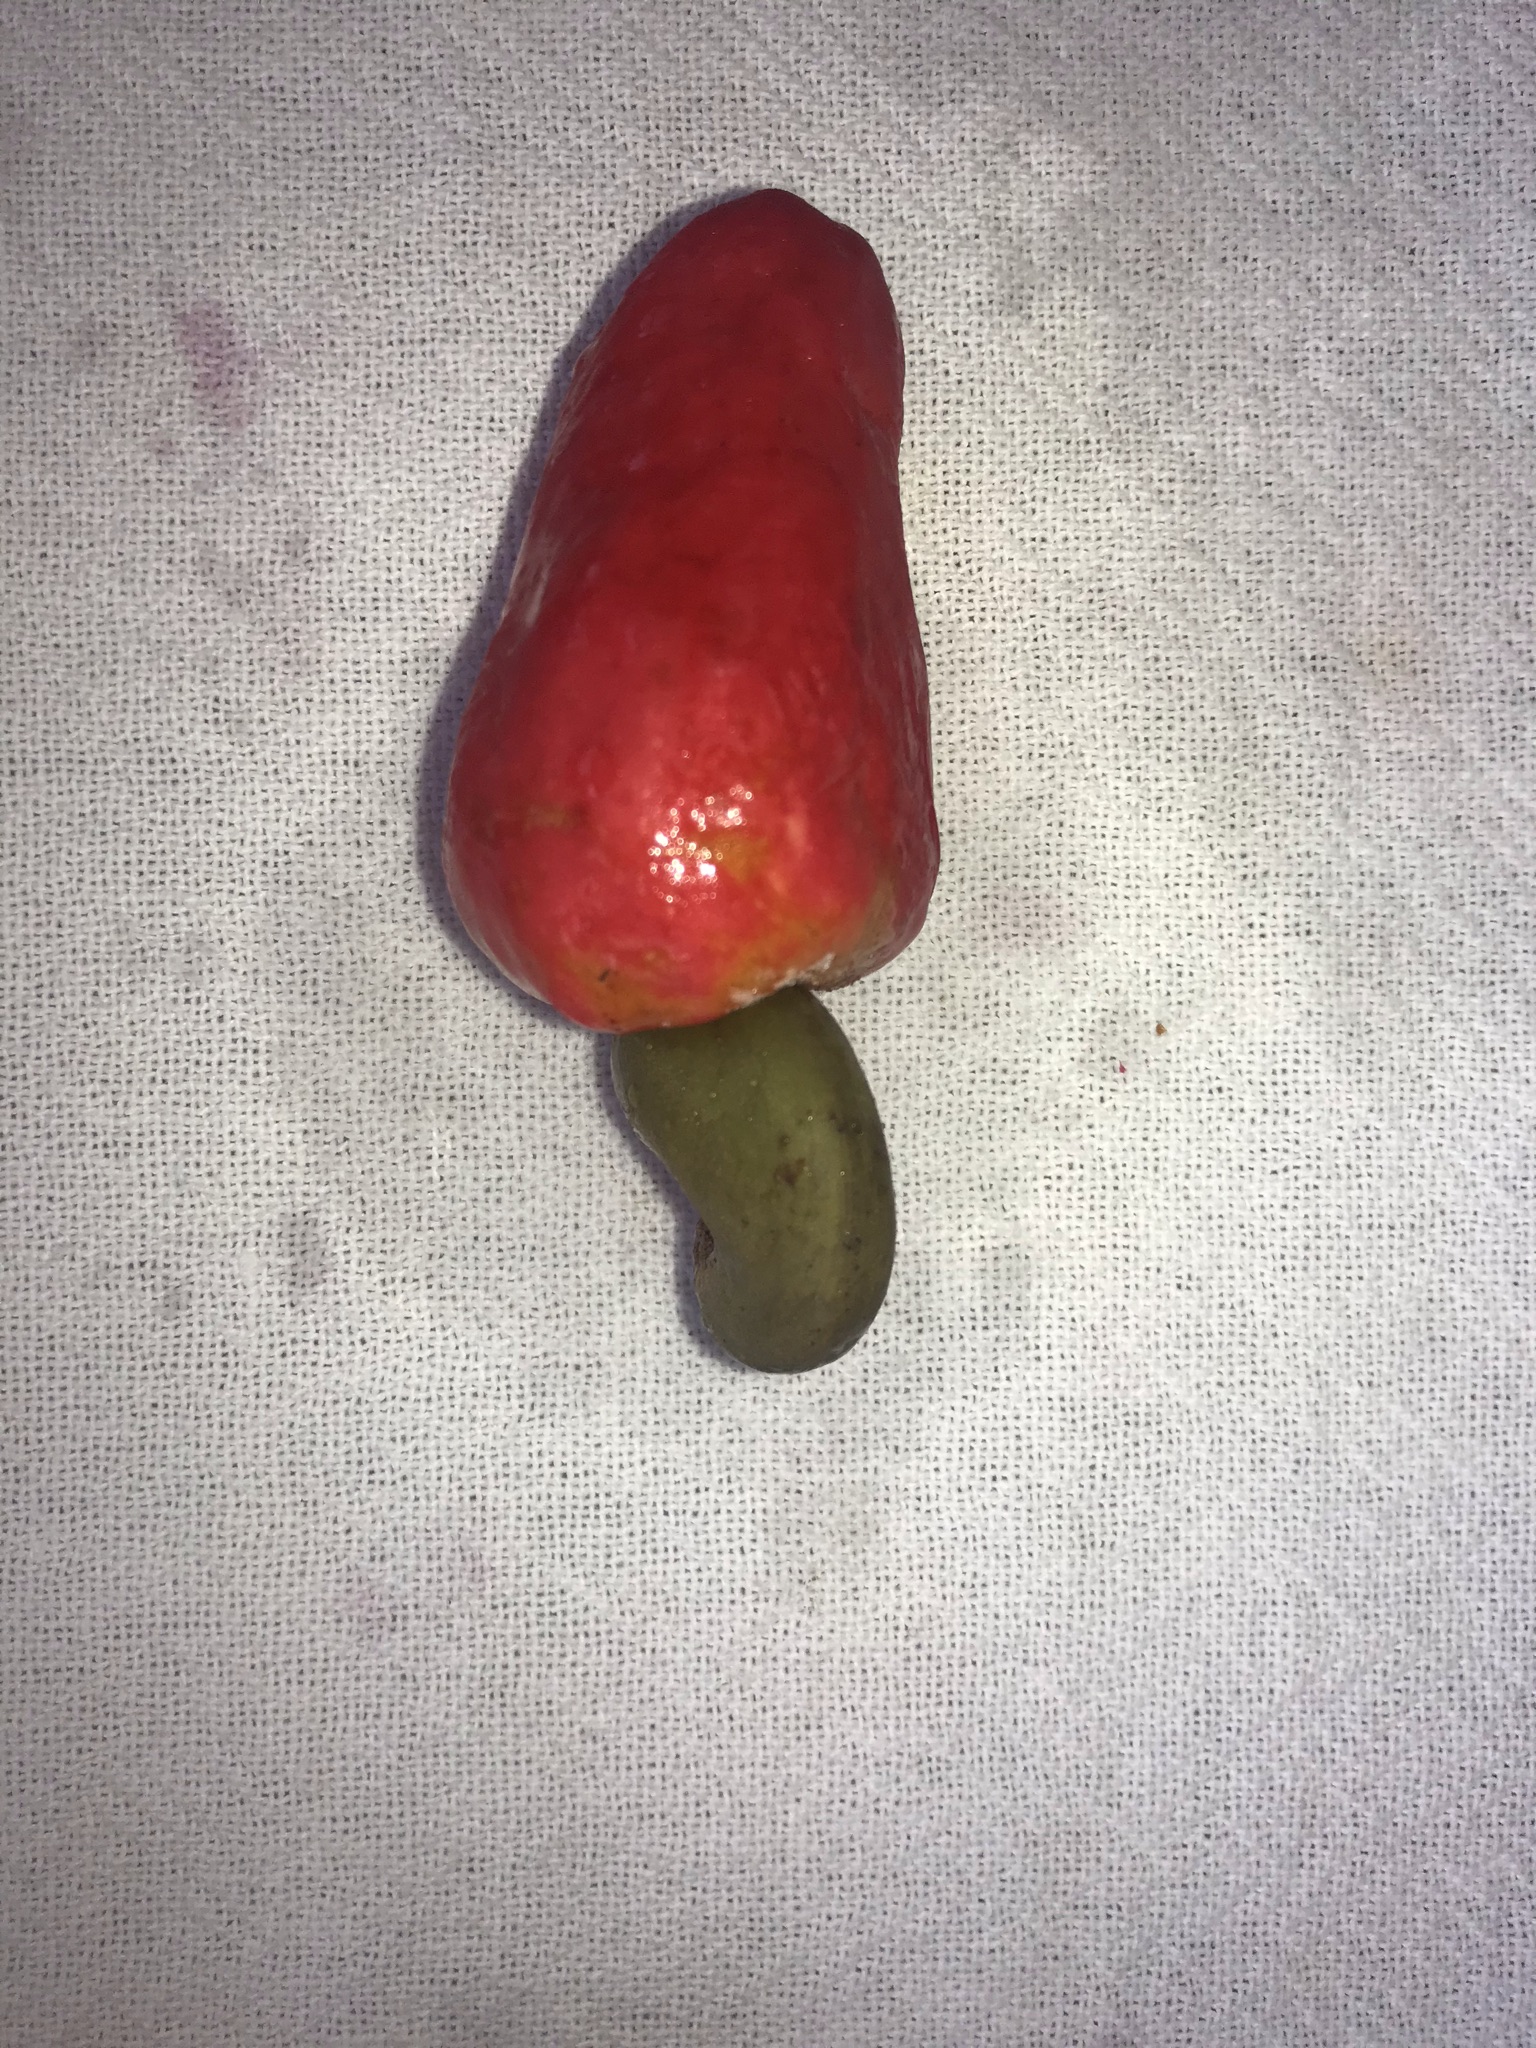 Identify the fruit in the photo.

caju vermelho
